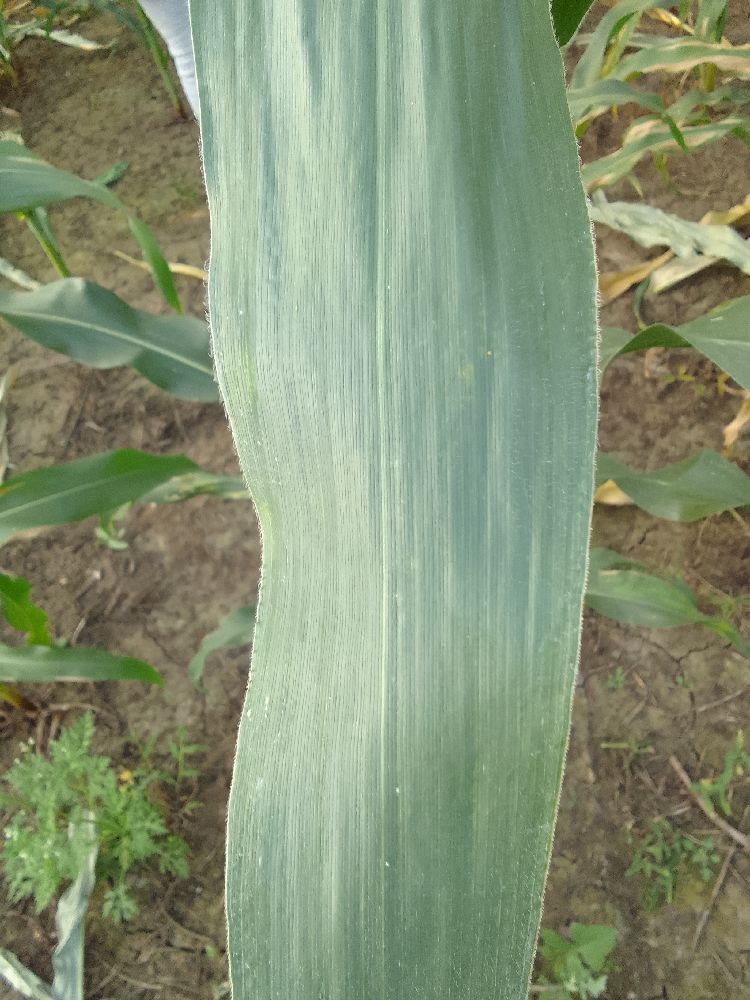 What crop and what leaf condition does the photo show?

maize, healthy
